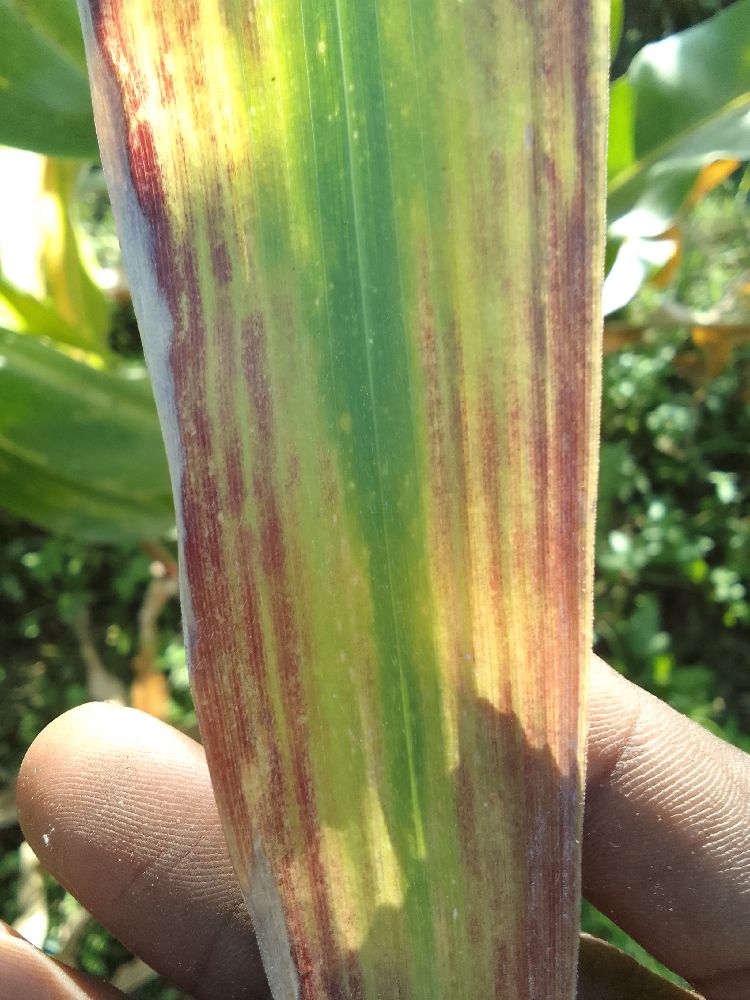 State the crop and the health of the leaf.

maize, maize lethal necrosis
